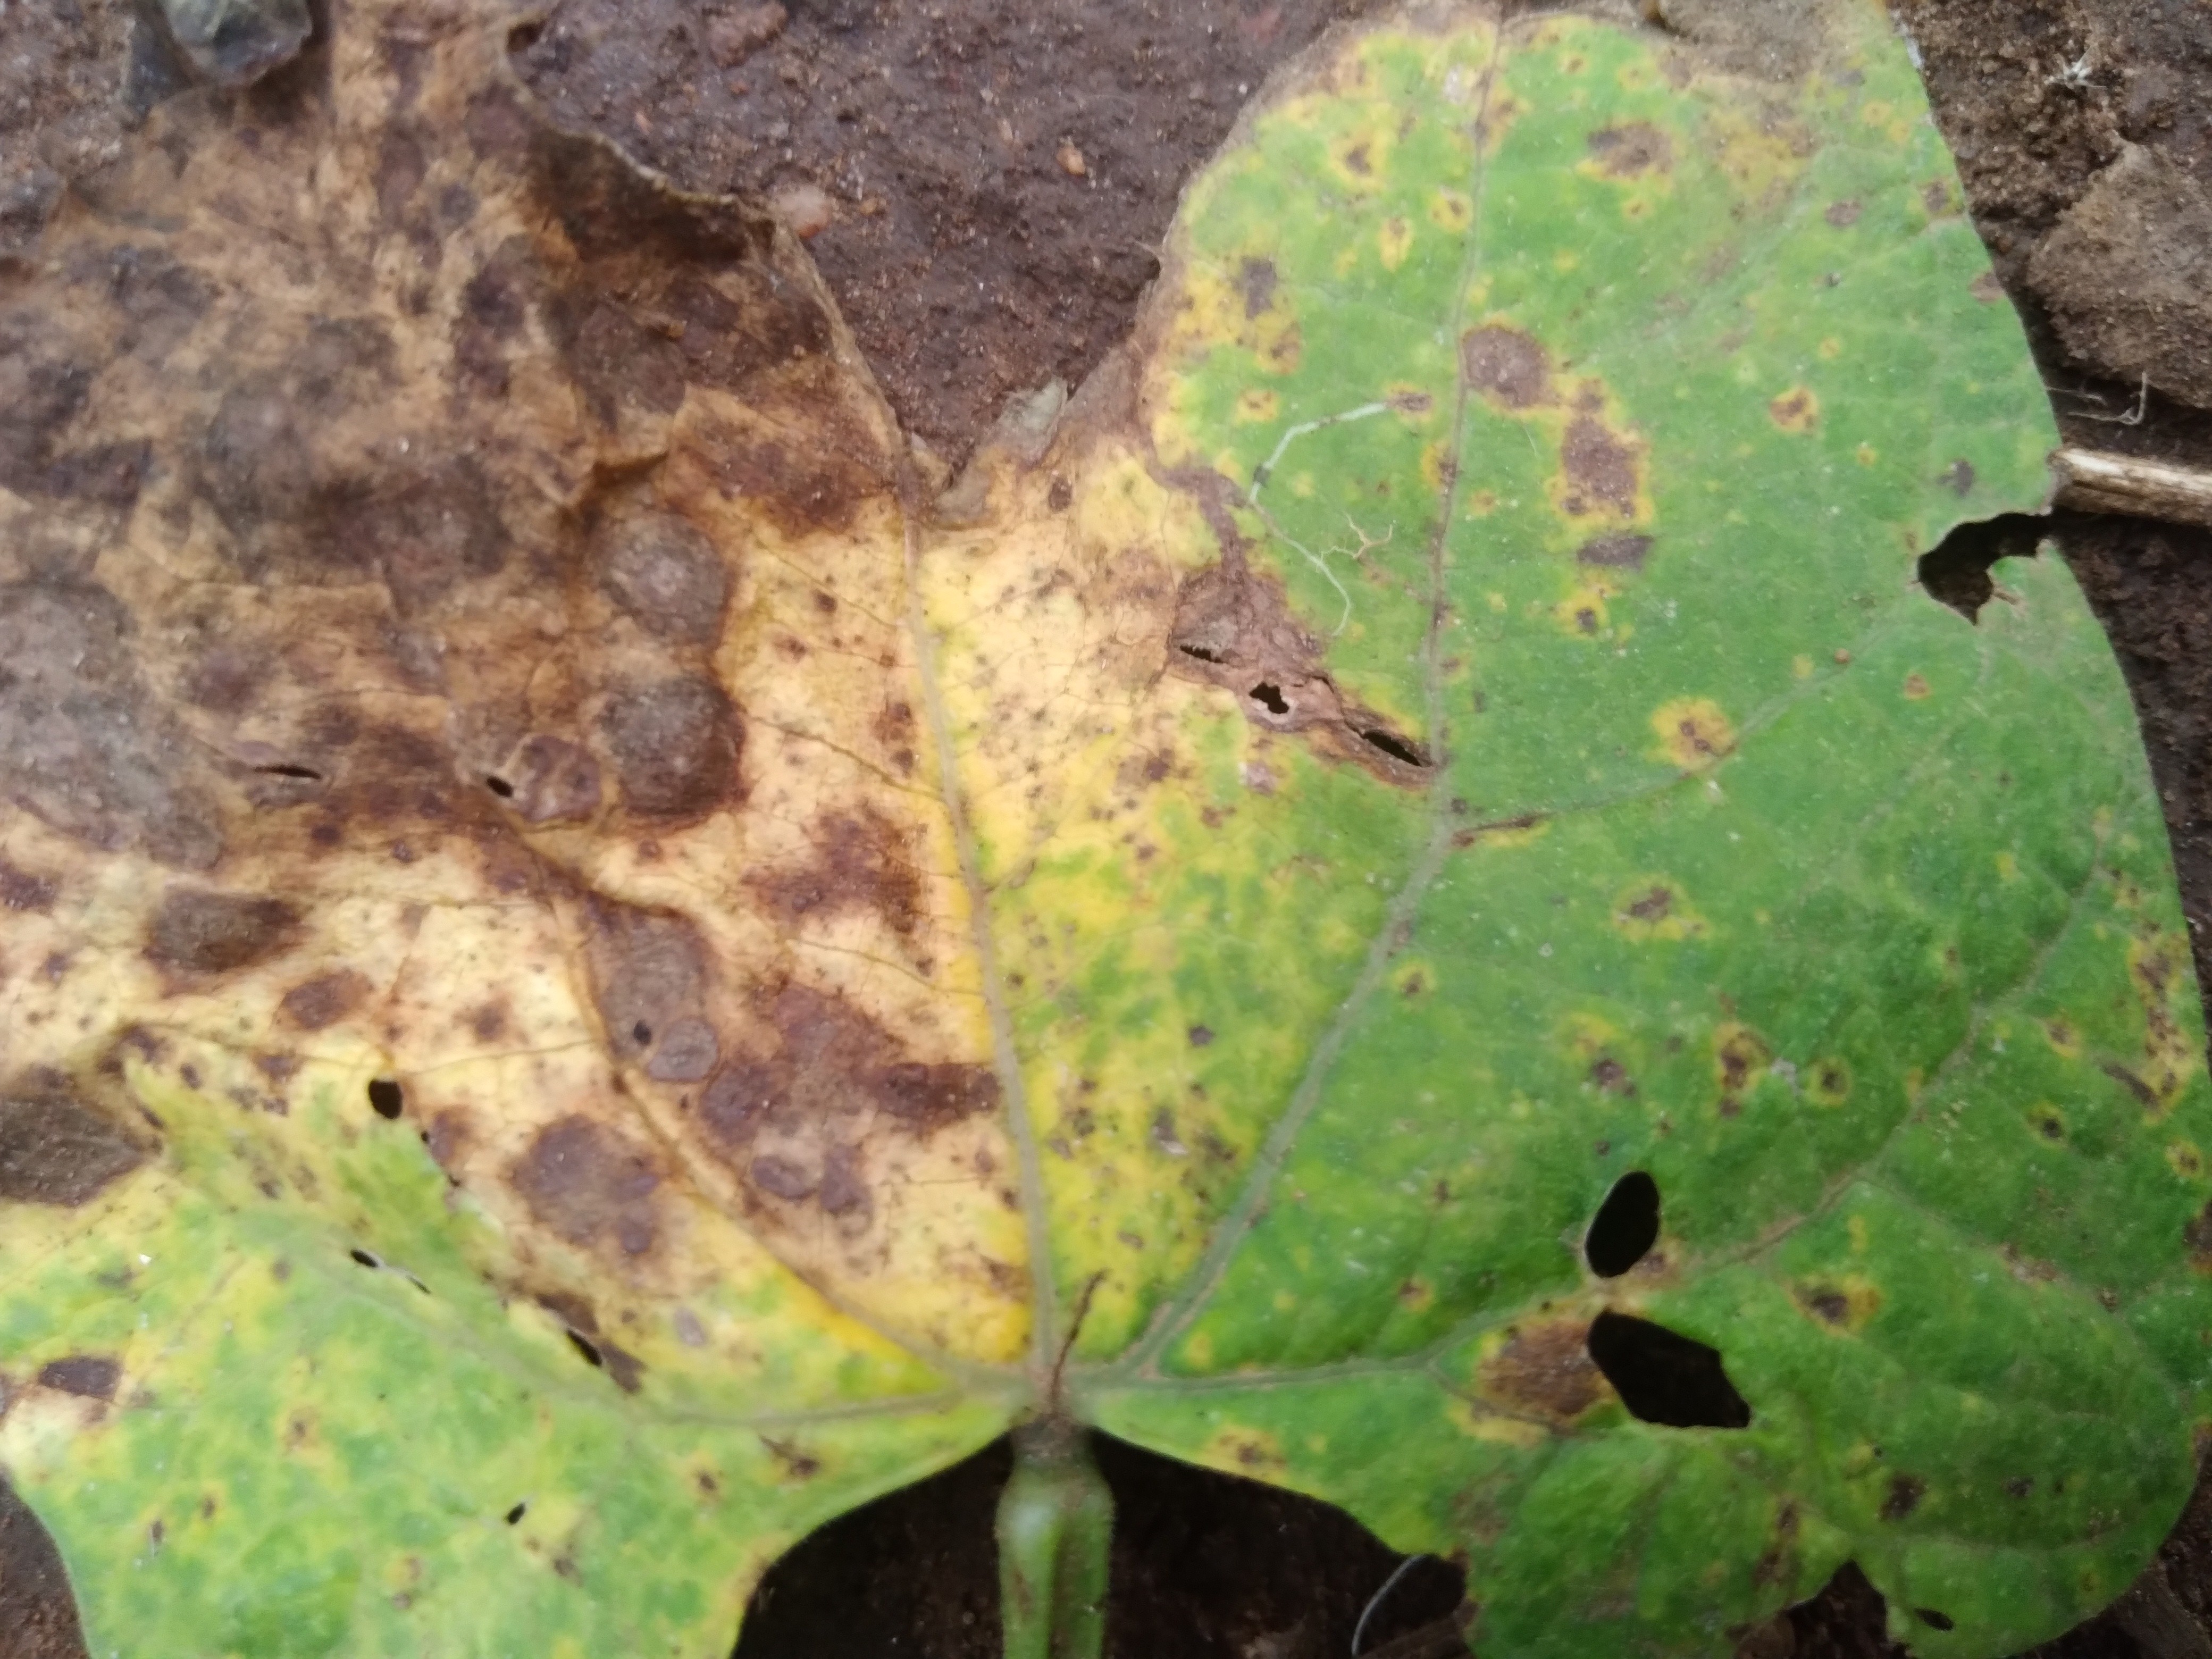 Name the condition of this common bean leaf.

rust
